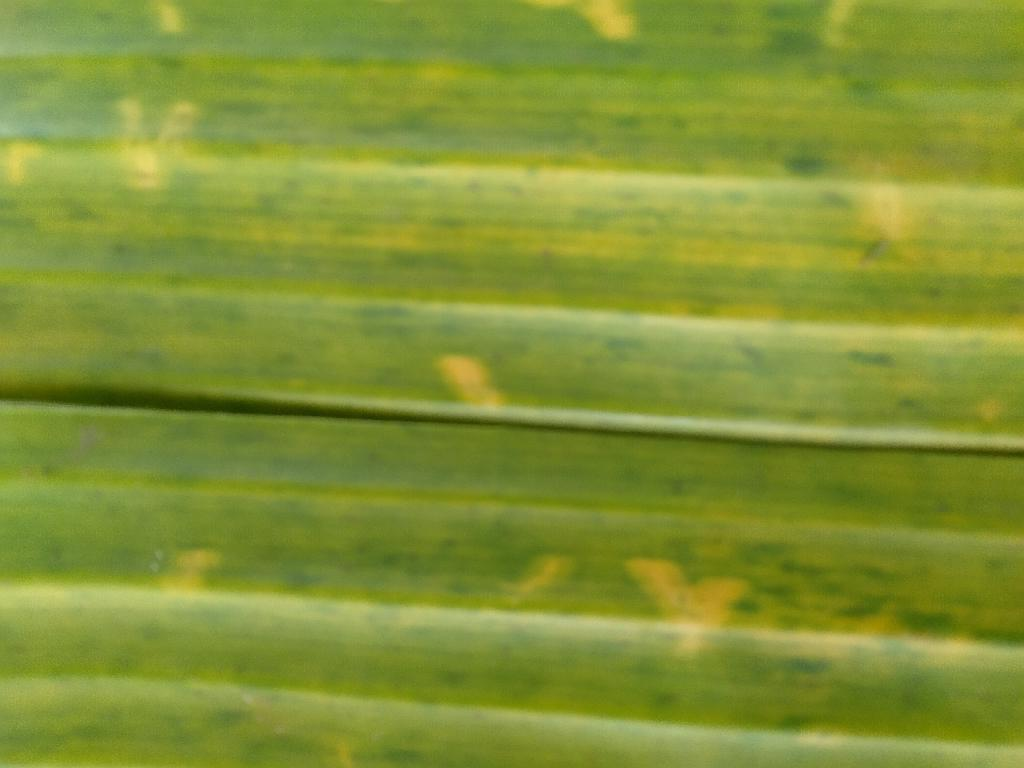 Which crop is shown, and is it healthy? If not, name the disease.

banana, fusarium wilt race 1
